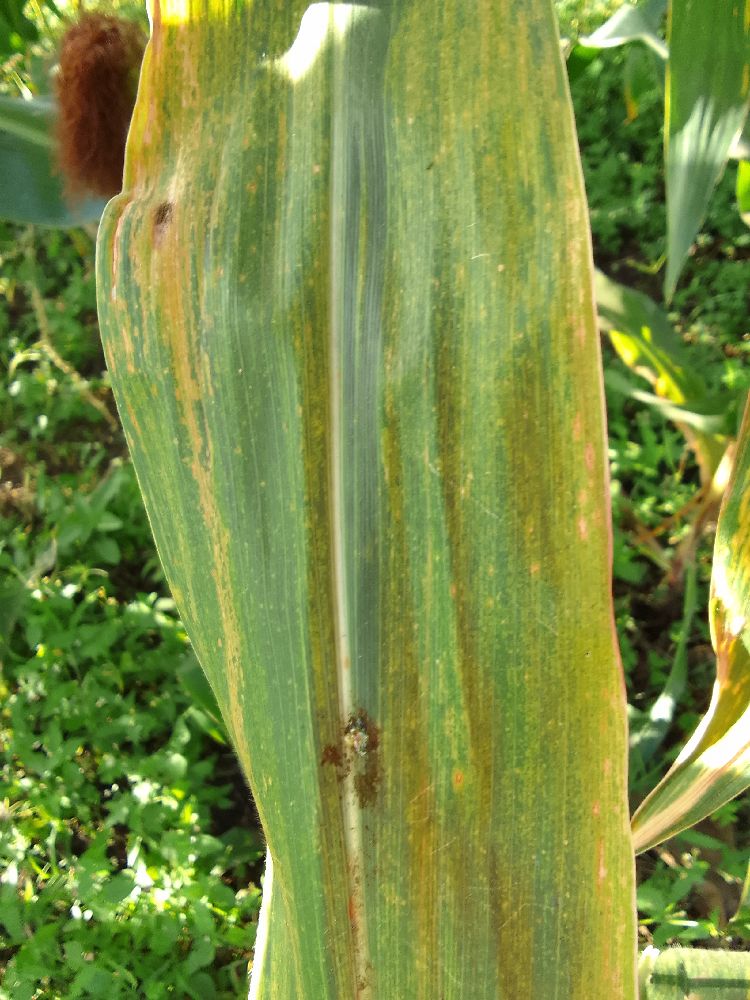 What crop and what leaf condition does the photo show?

maize, maize lethal necrosis
